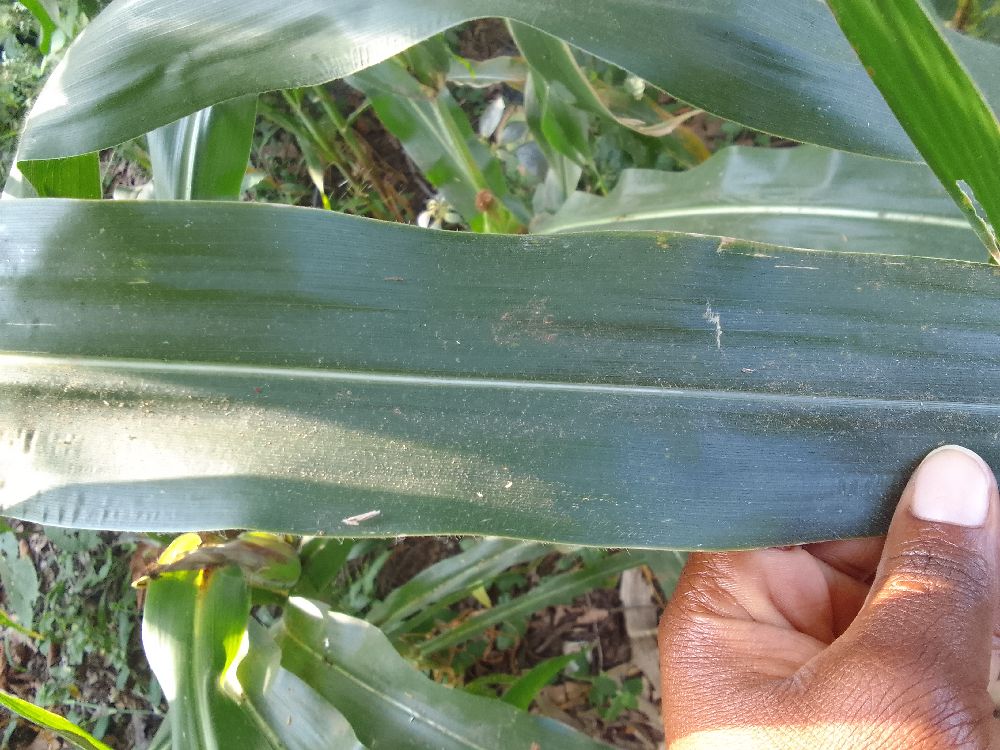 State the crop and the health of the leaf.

maize, healthy
